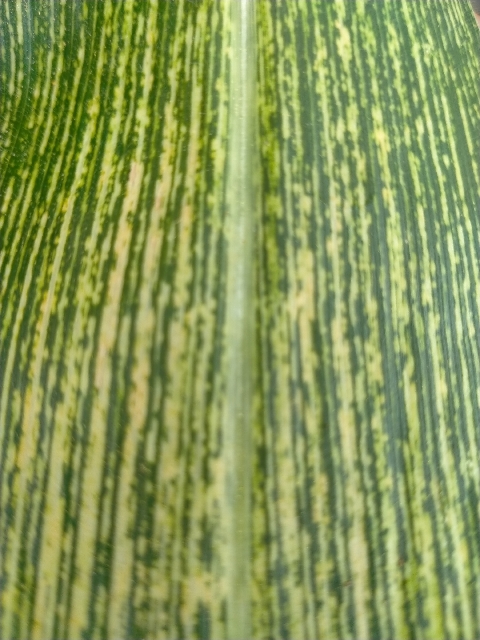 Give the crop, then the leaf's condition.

maize, maize streak virus
